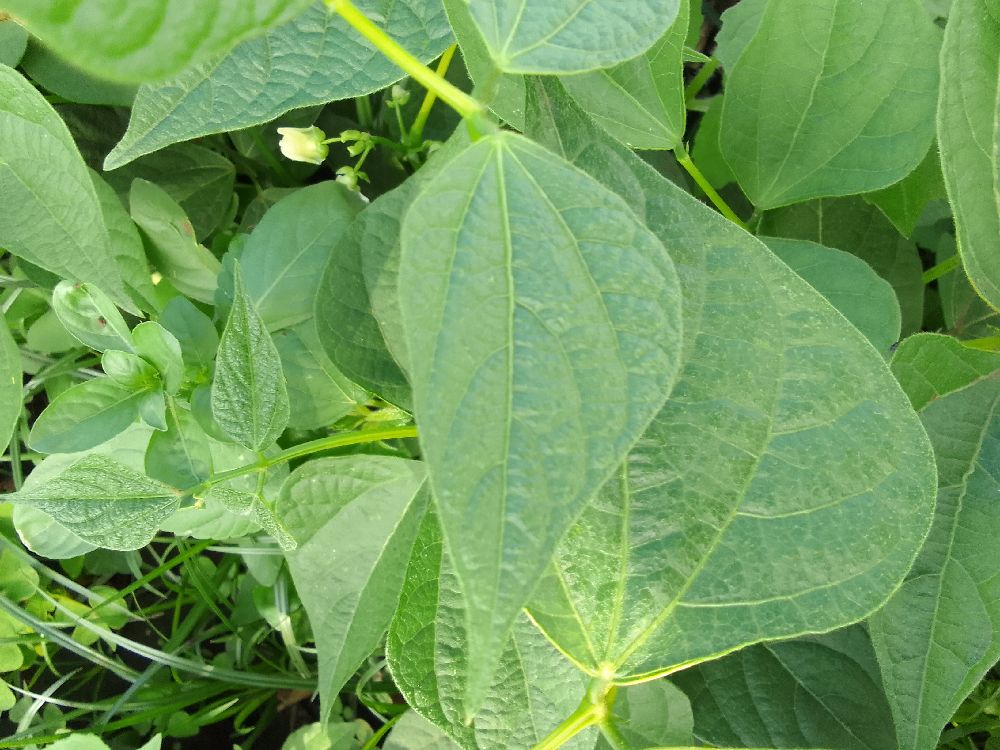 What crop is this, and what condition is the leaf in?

common bean, healthy
